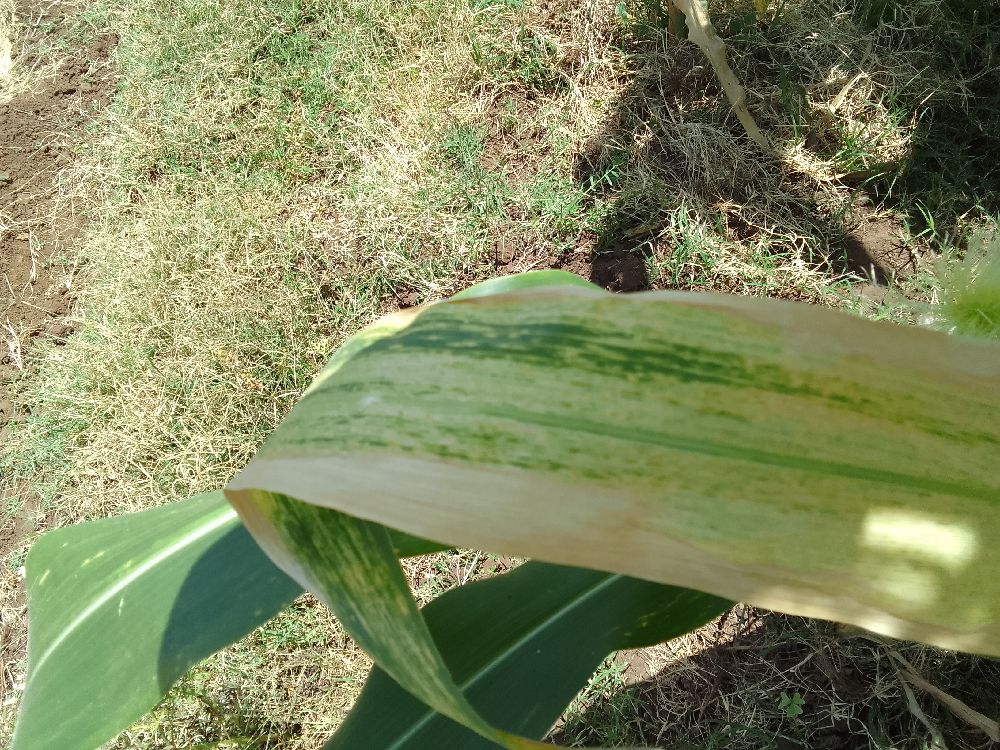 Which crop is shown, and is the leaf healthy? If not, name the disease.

maize, maize lethal necrosis
